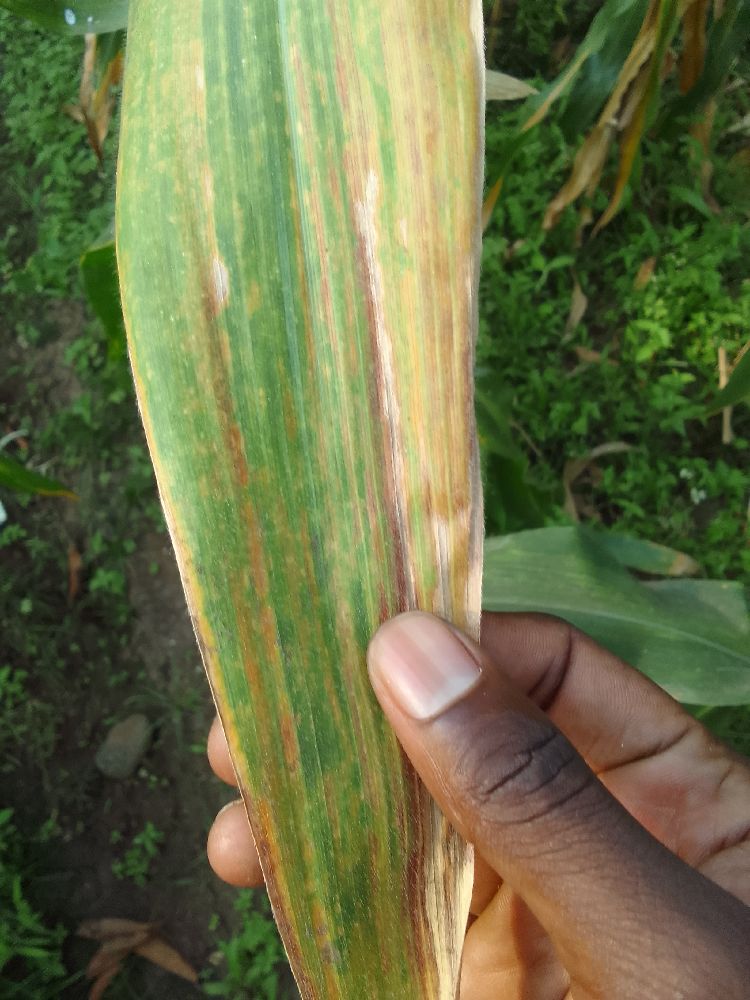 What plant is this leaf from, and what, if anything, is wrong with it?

maize, maize lethal necrosis
